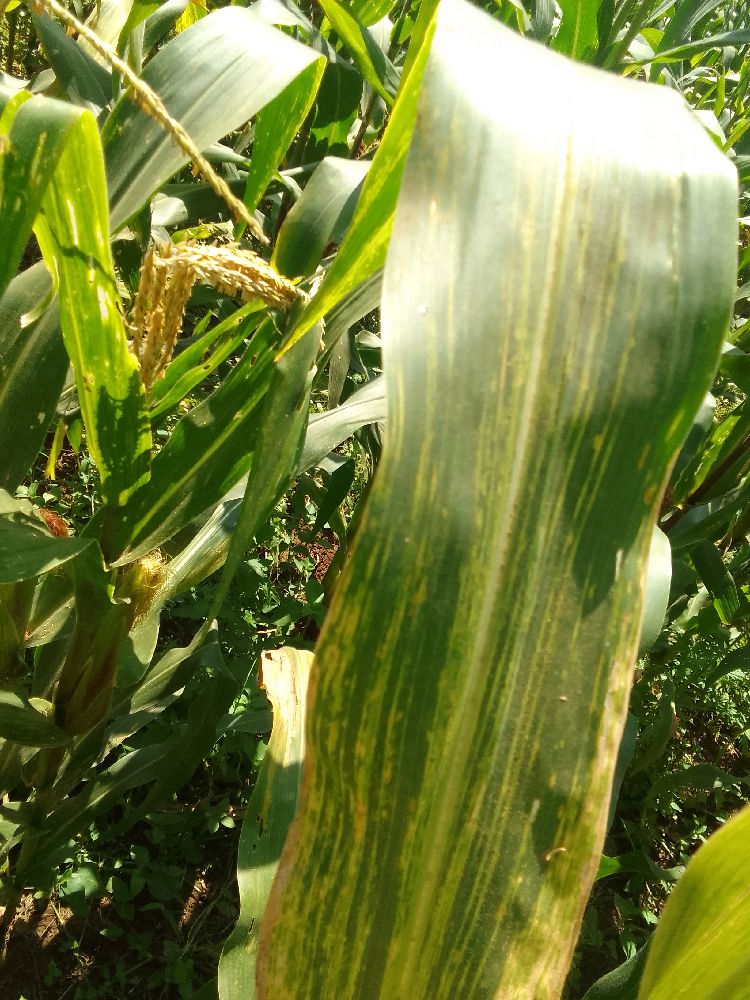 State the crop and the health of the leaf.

maize, maize lethal necrosis
